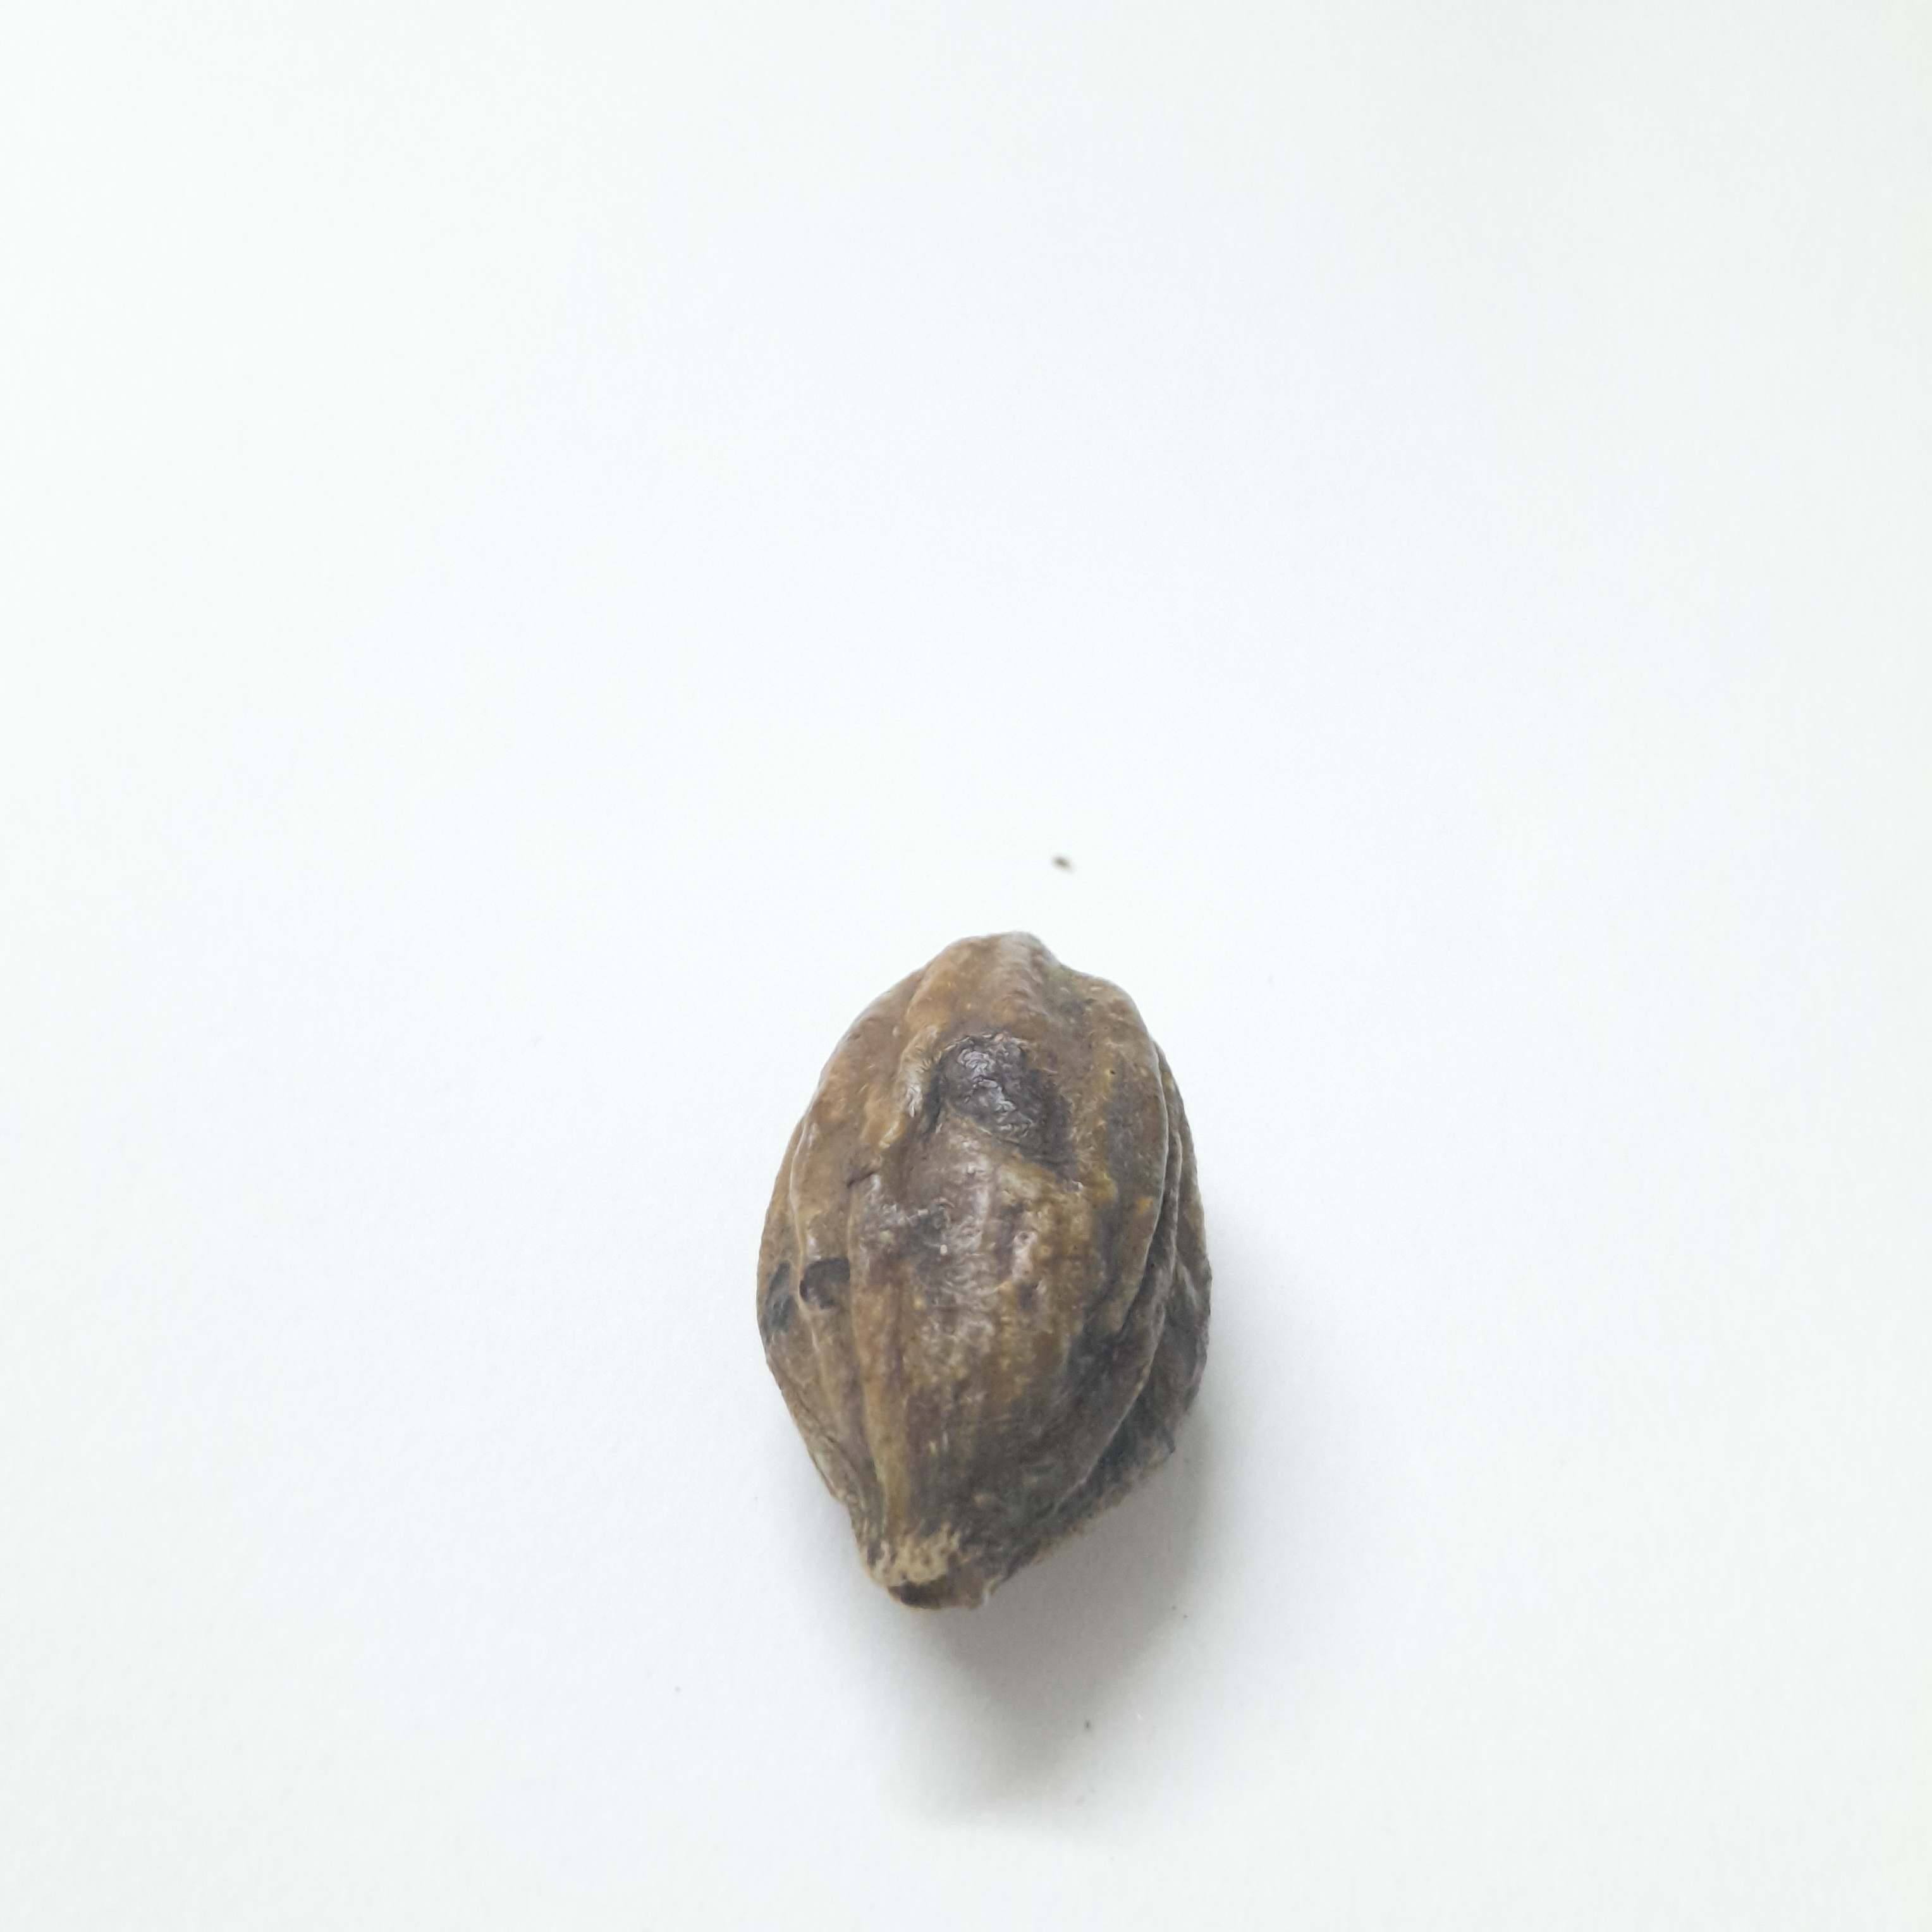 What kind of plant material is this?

hirdaa
